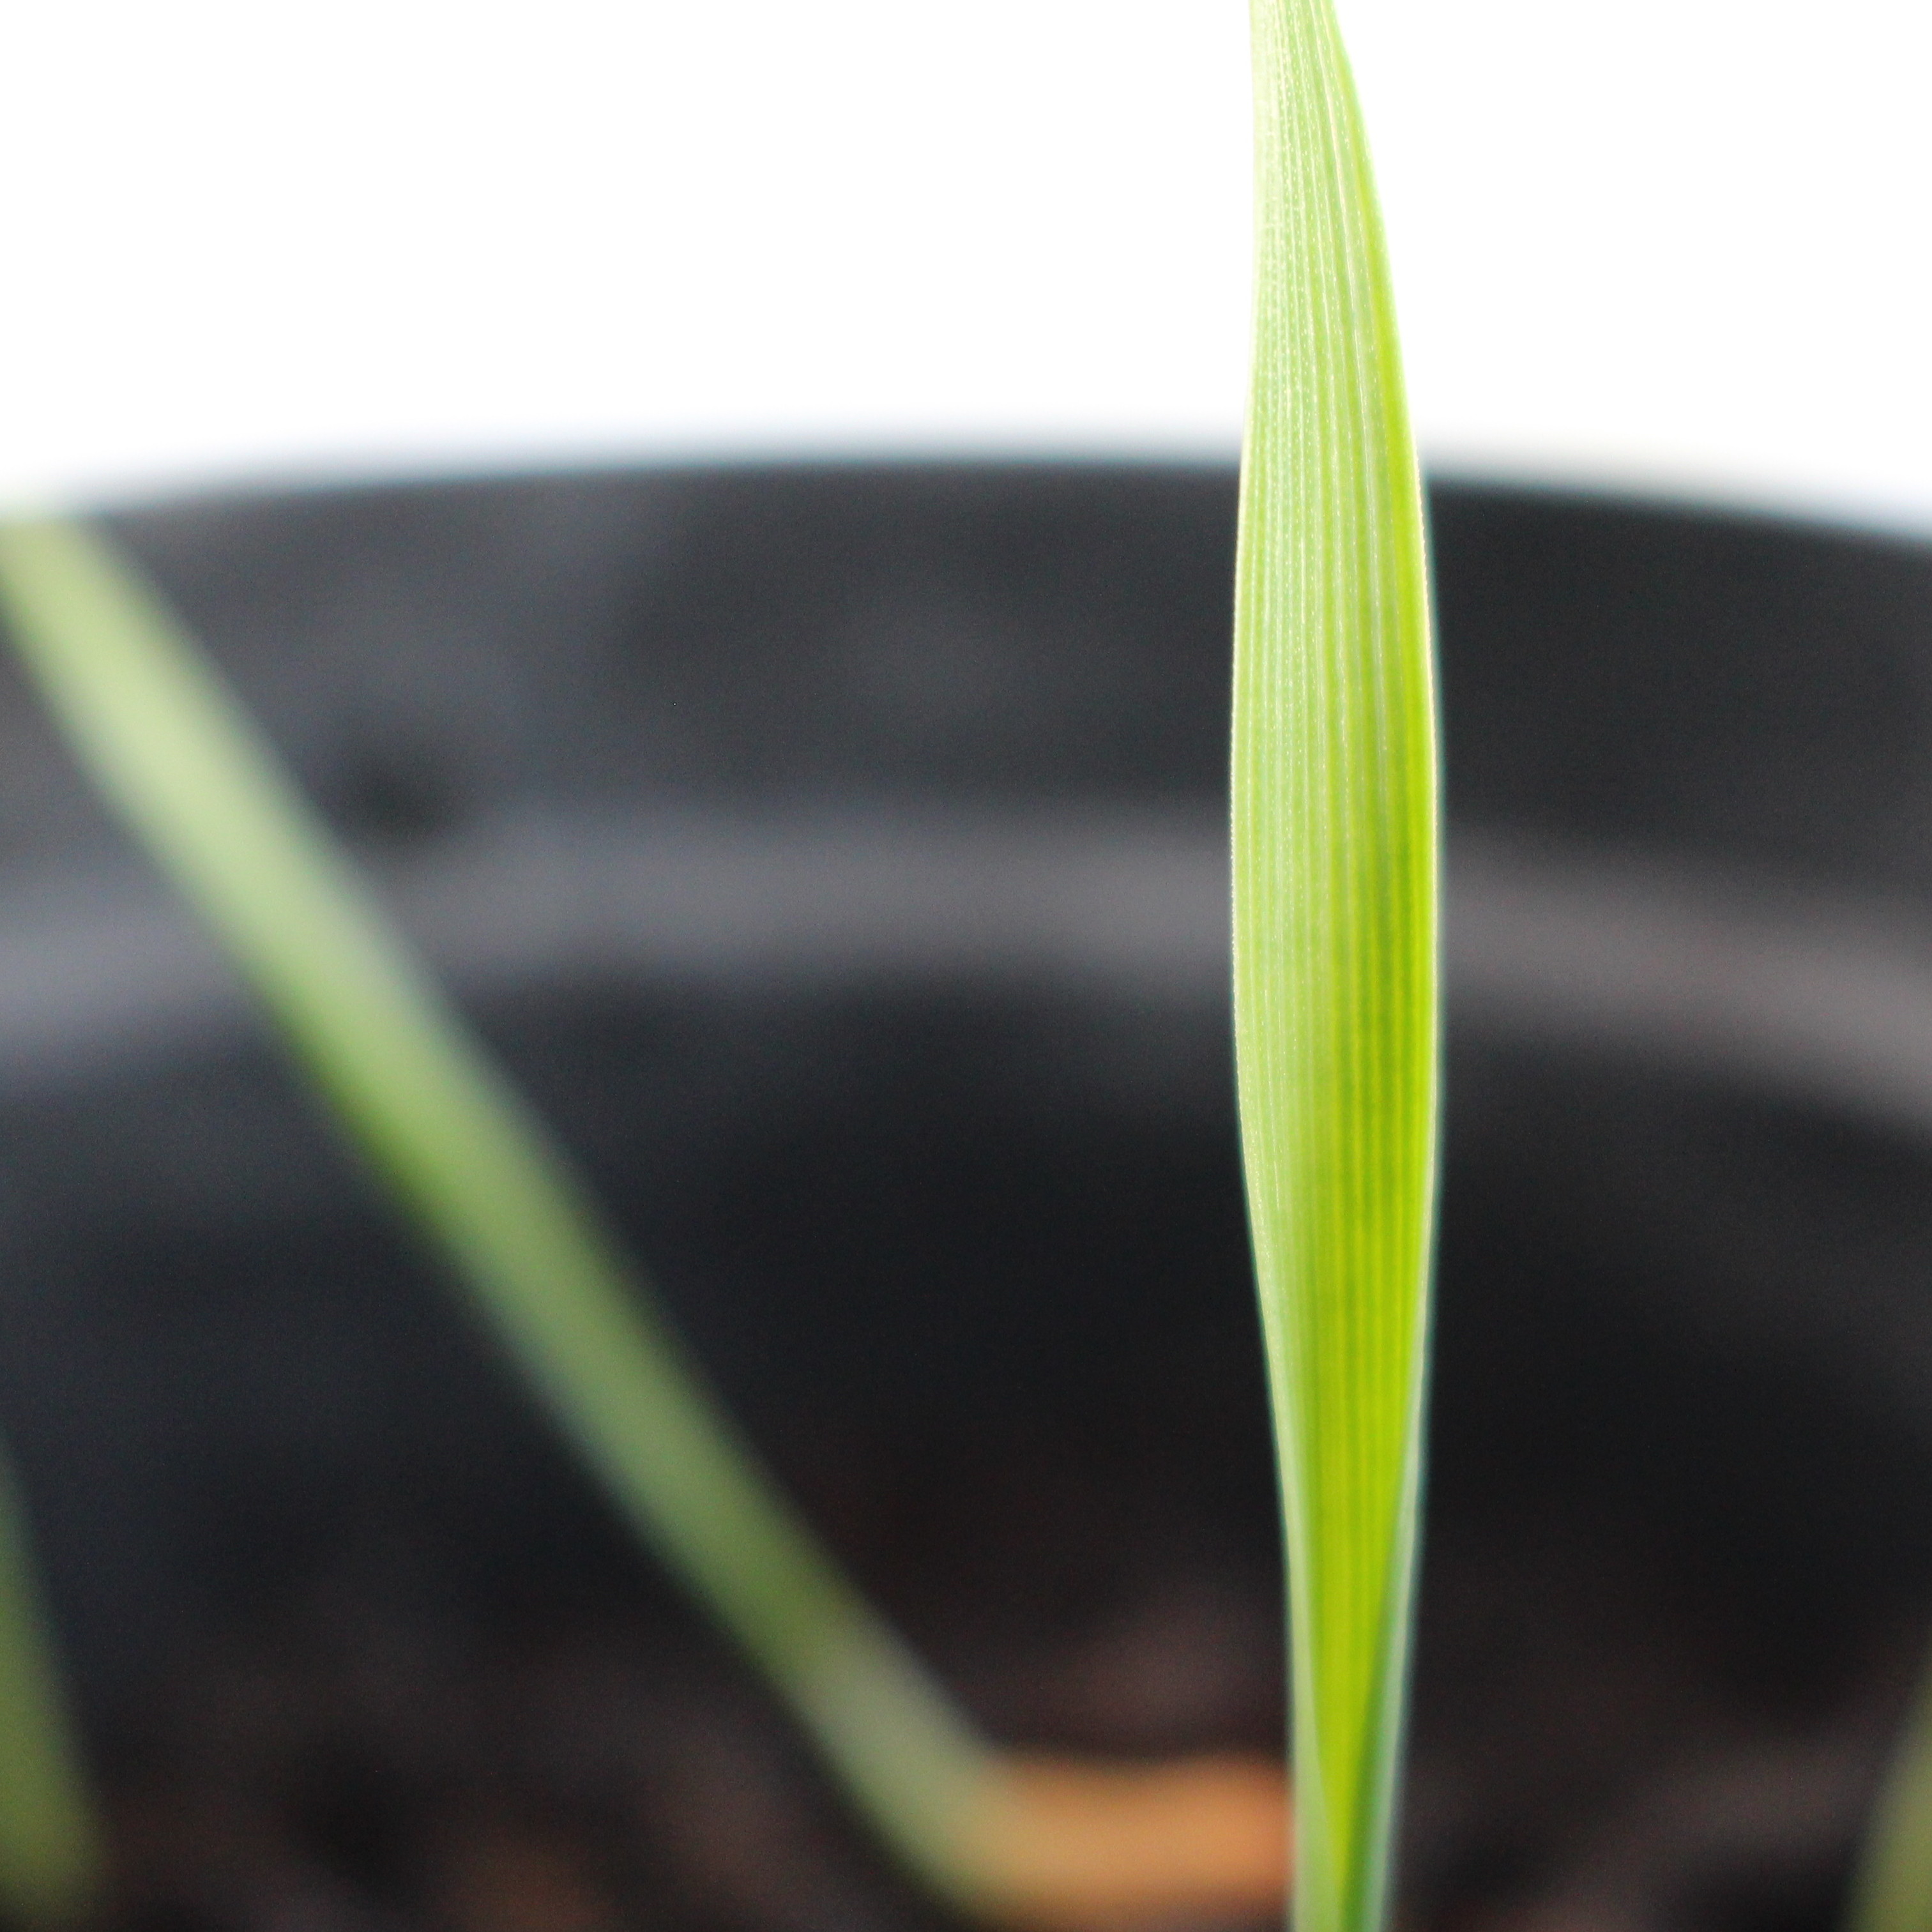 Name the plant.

Avena sterilis
